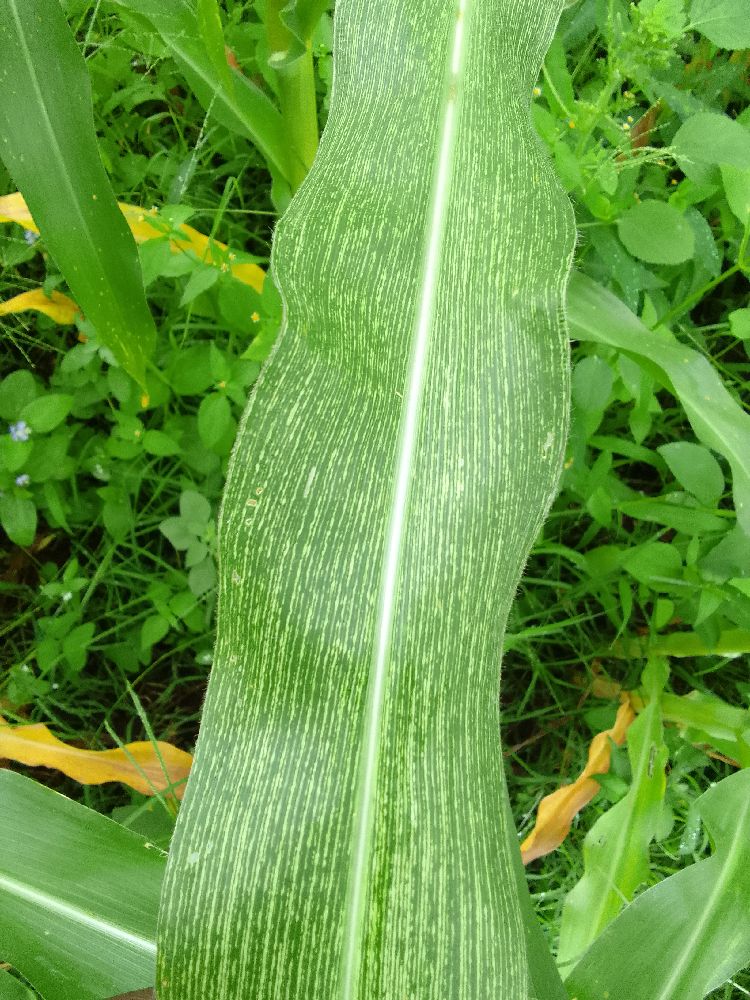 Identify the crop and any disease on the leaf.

maize, maize streak virus
